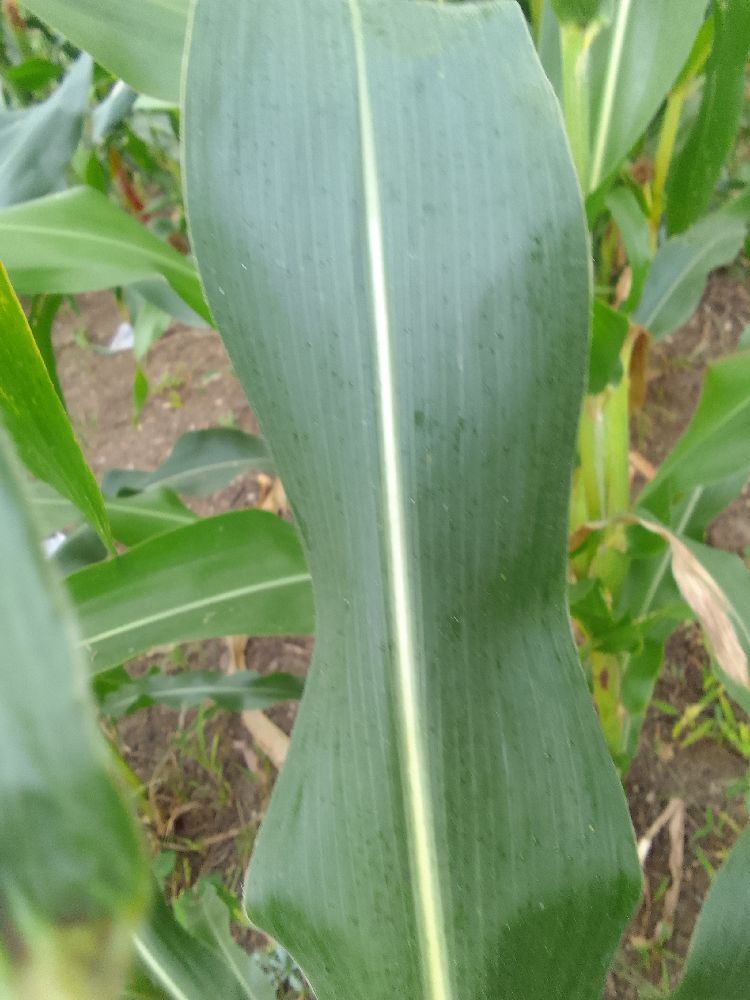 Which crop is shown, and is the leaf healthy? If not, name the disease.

maize, healthy
